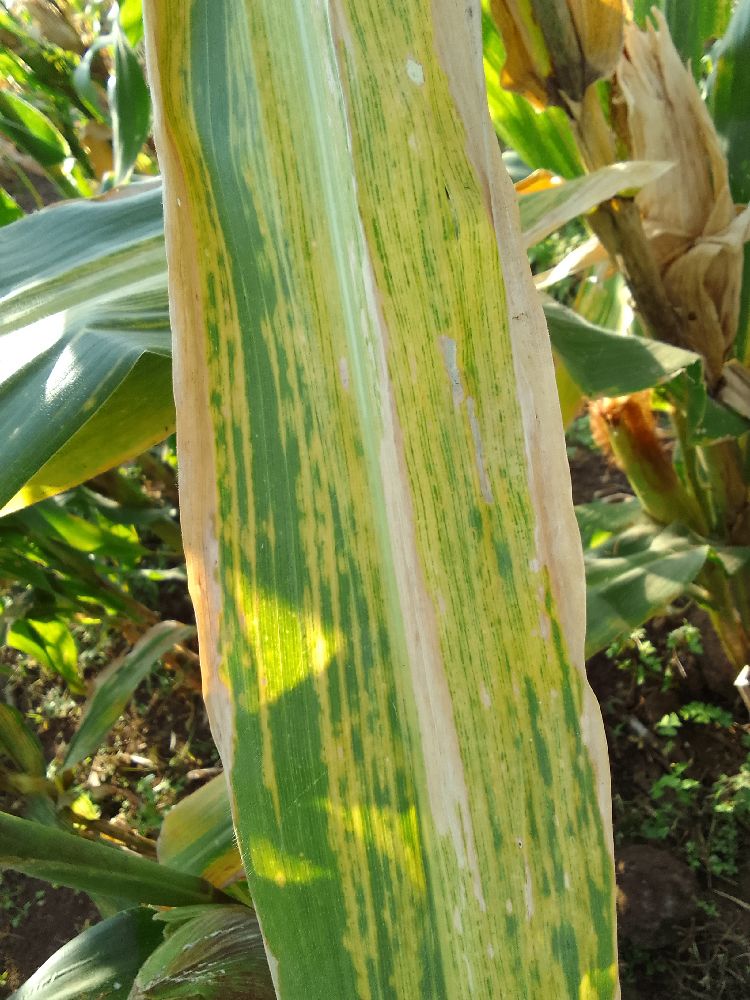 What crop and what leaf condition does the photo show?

maize, maize lethal necrosis
